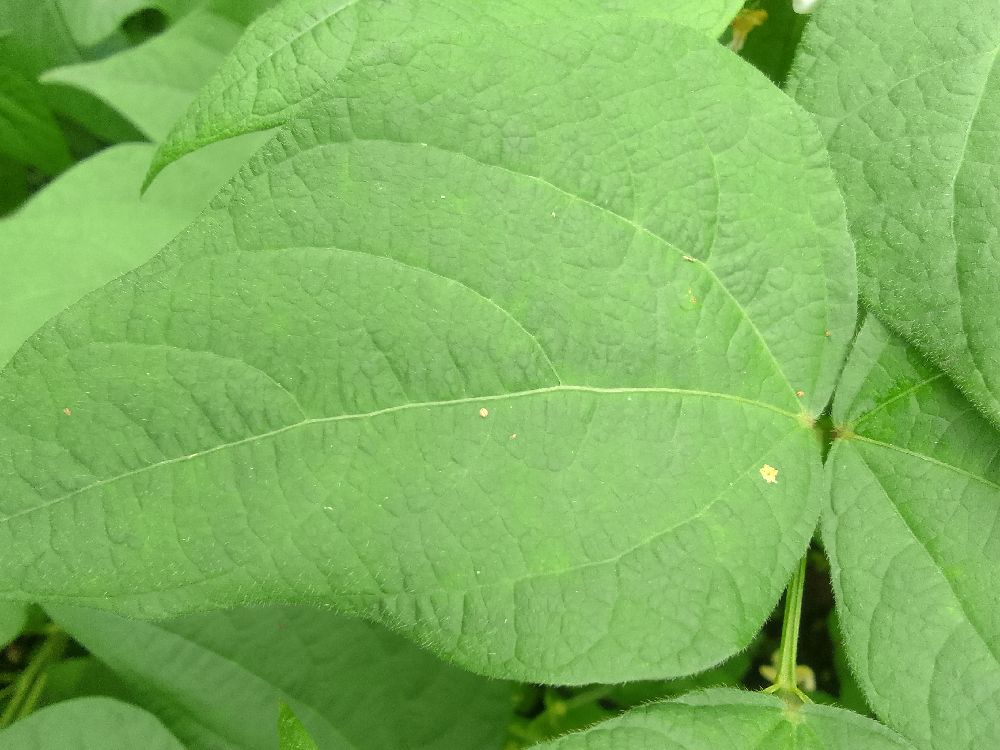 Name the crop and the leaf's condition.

common bean, healthy
